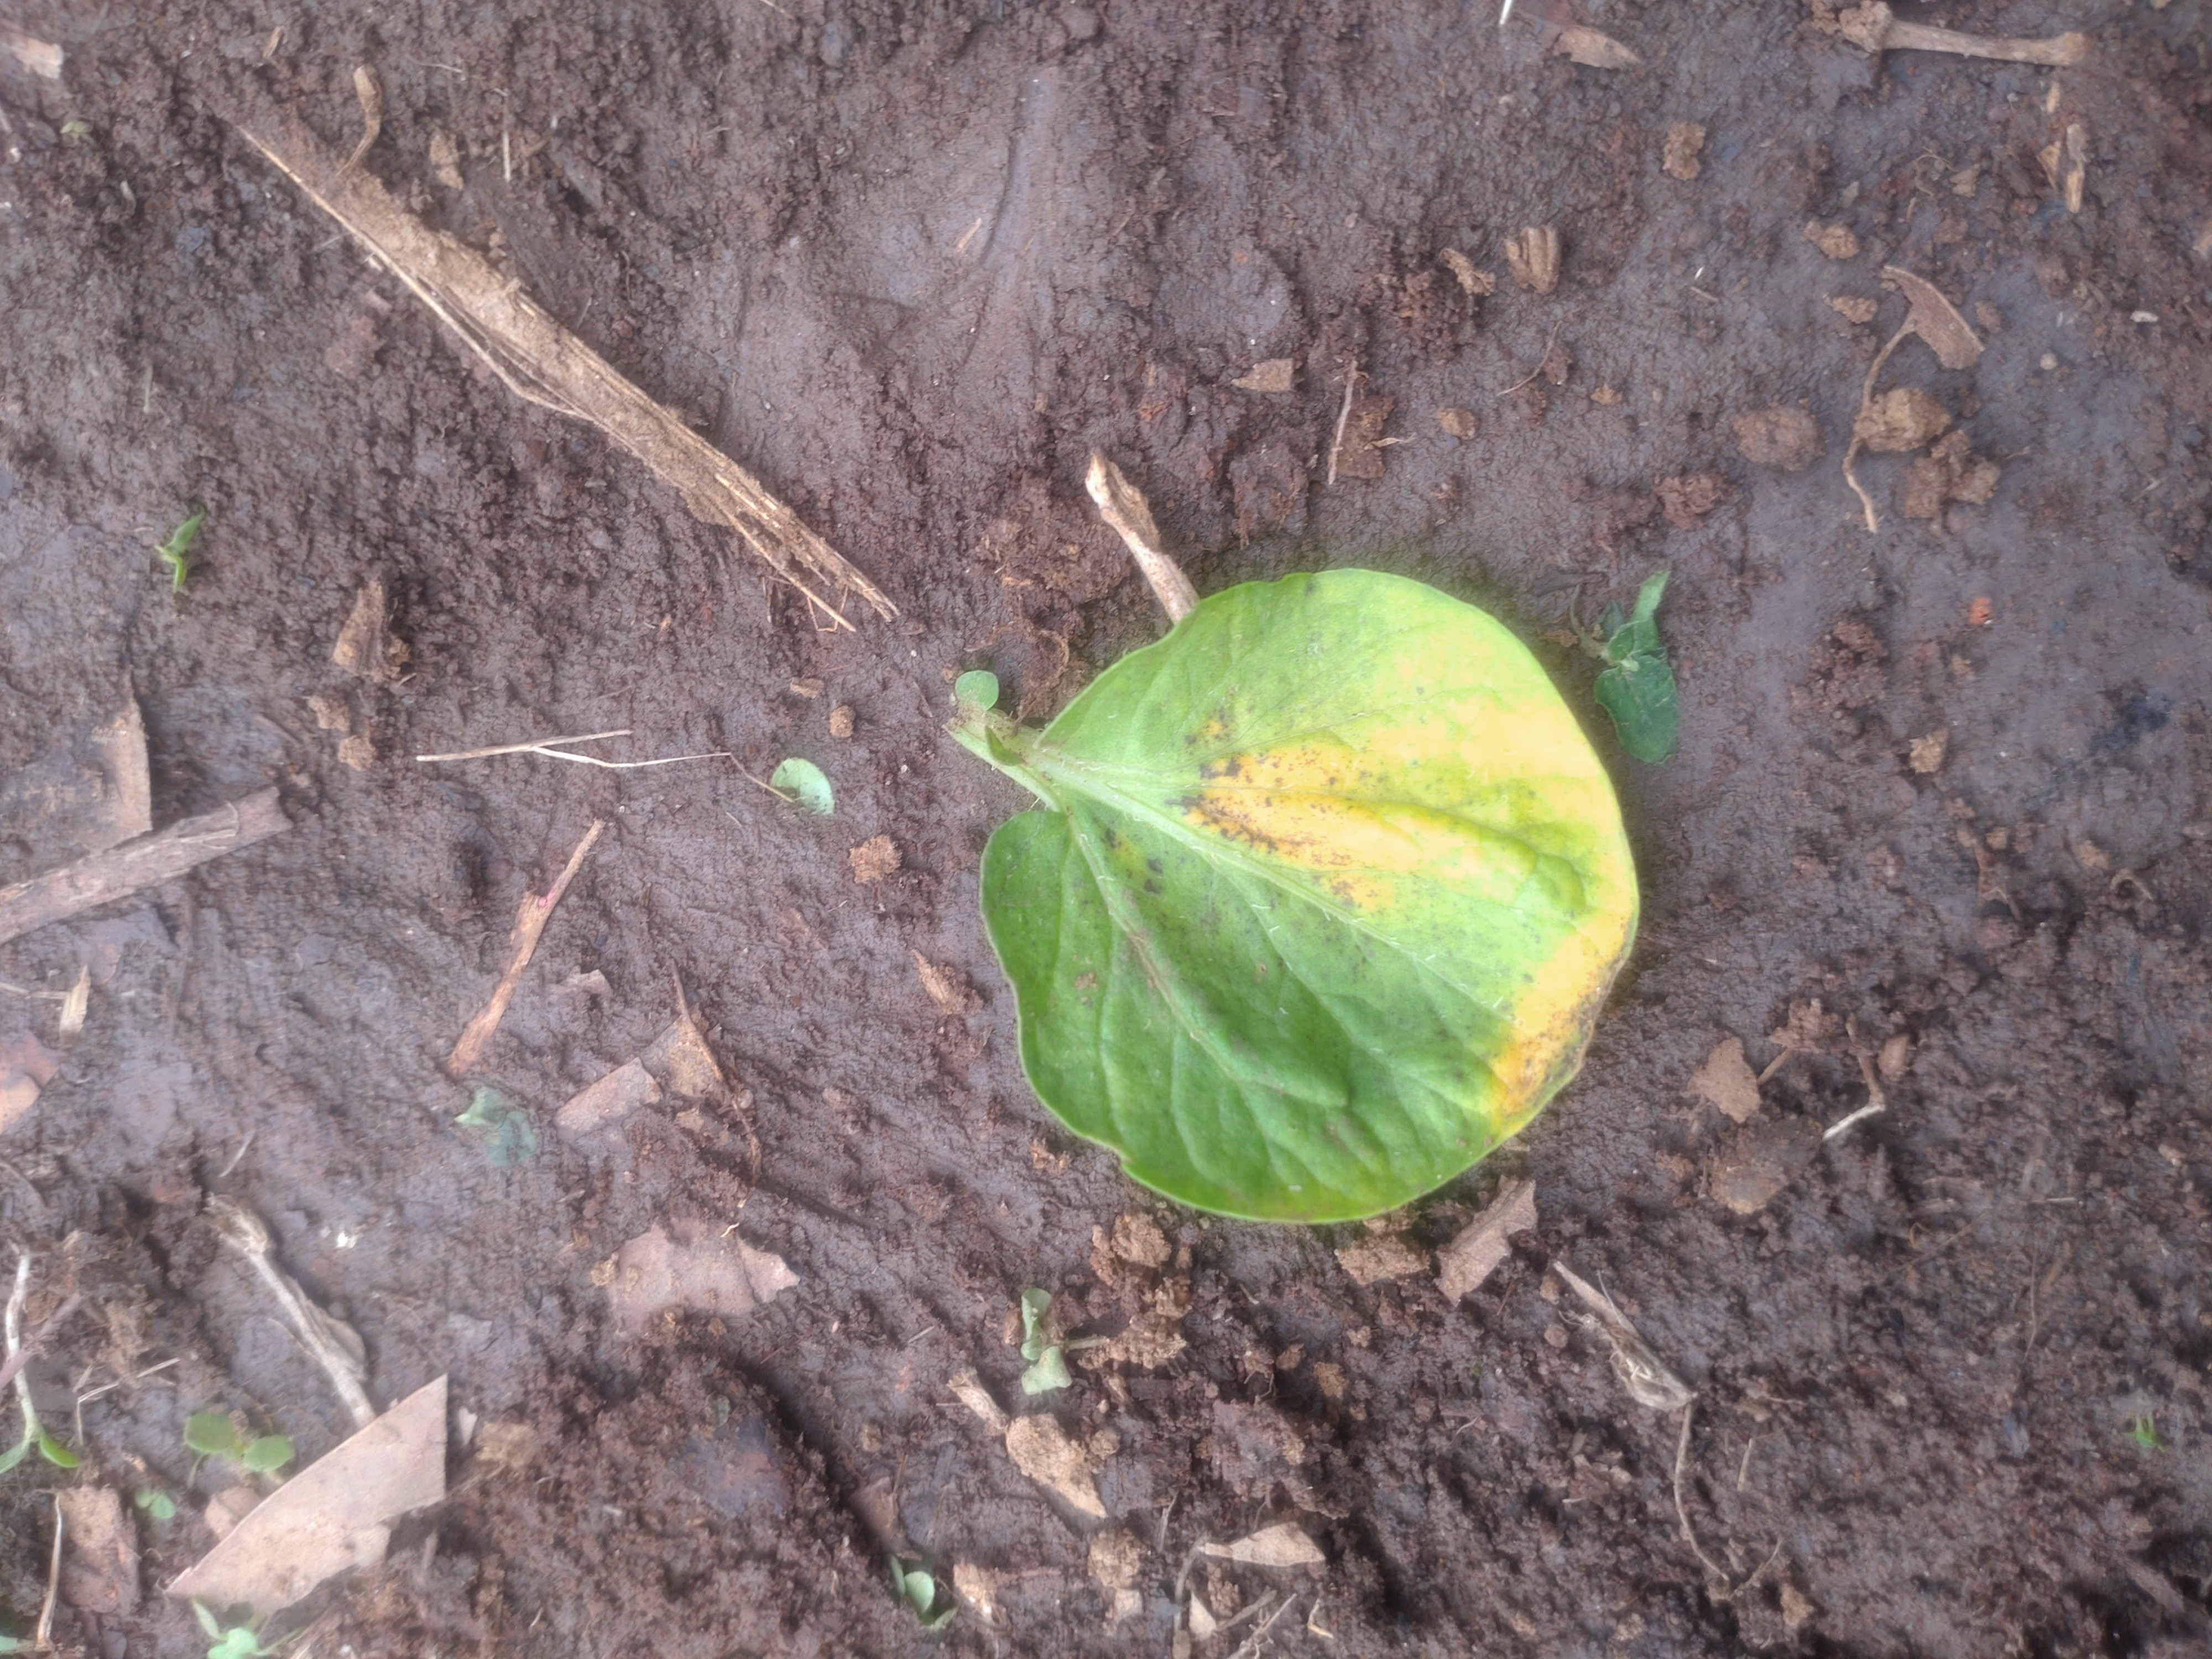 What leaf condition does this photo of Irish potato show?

late blight
